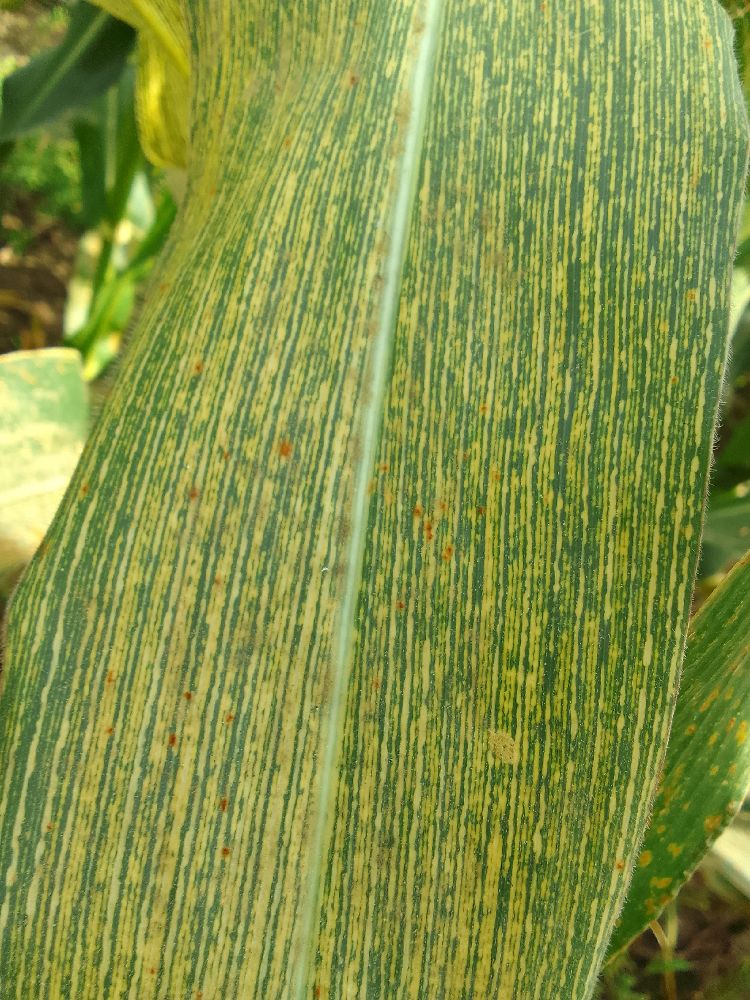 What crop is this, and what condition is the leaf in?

maize, maize streak virus
